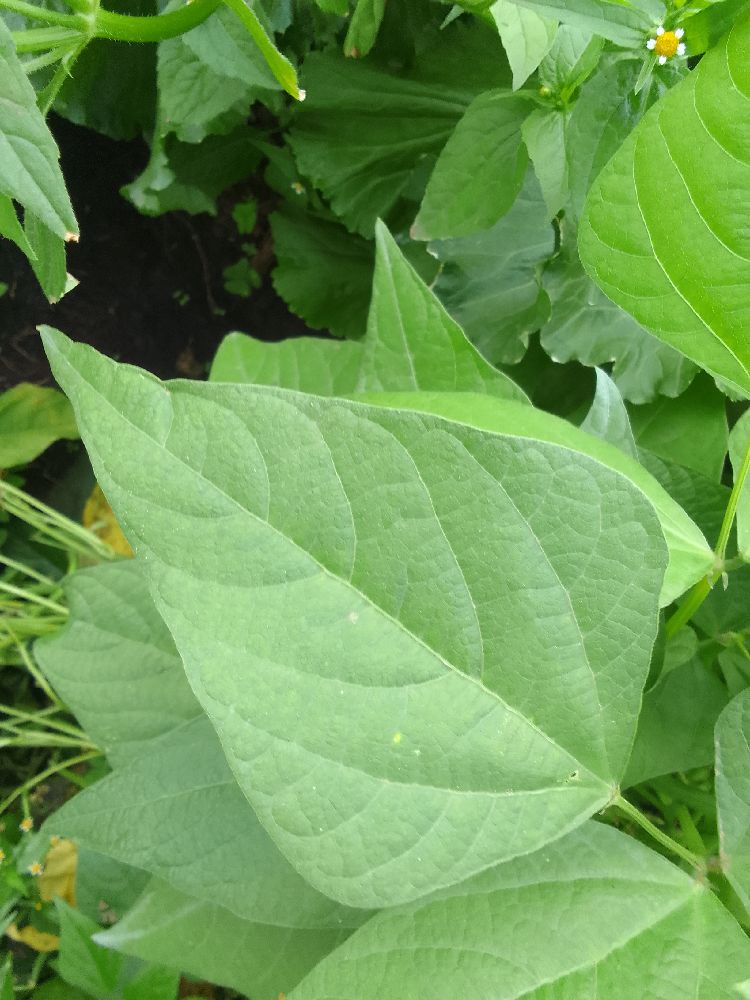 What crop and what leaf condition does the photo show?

common bean, healthy
